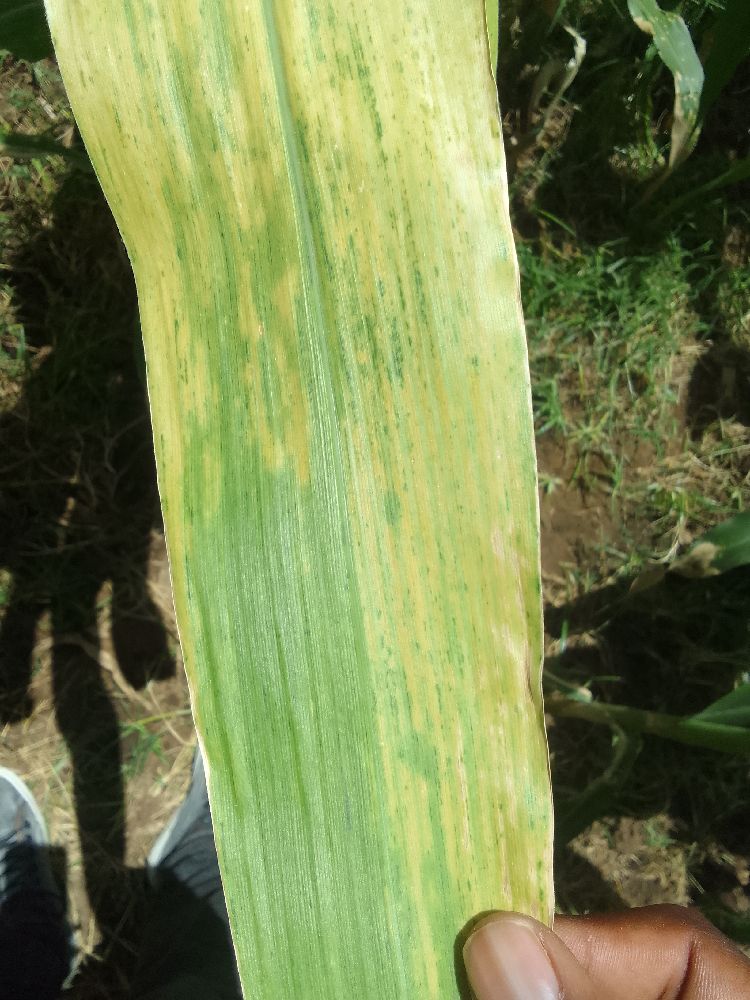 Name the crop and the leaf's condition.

maize, maize lethal necrosis
